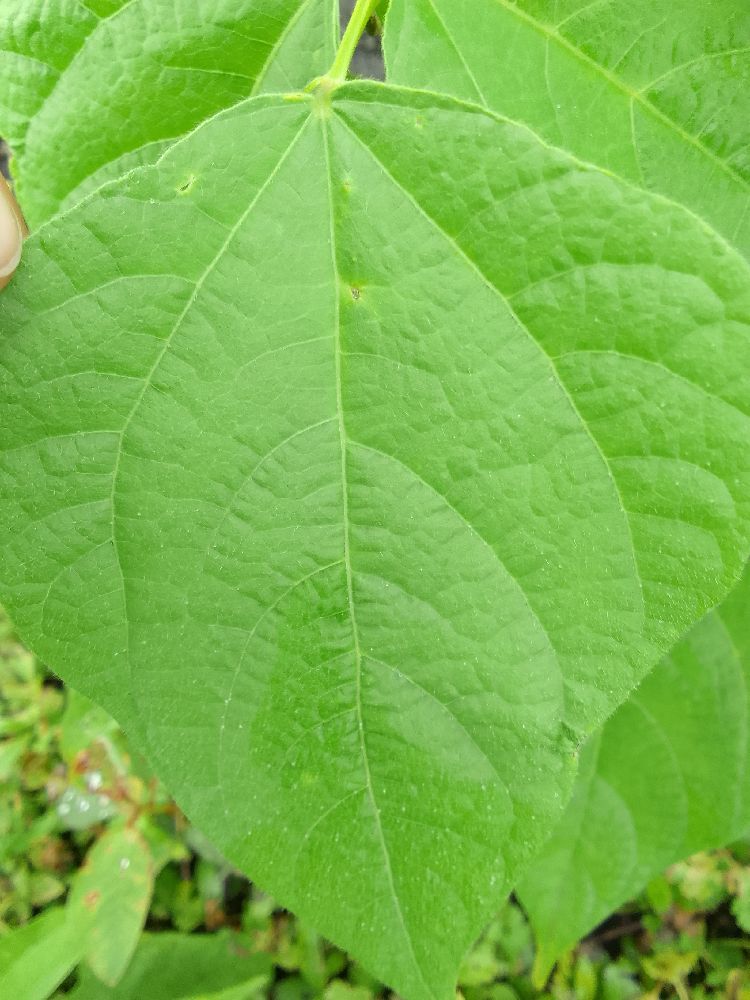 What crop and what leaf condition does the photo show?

common bean, healthy
